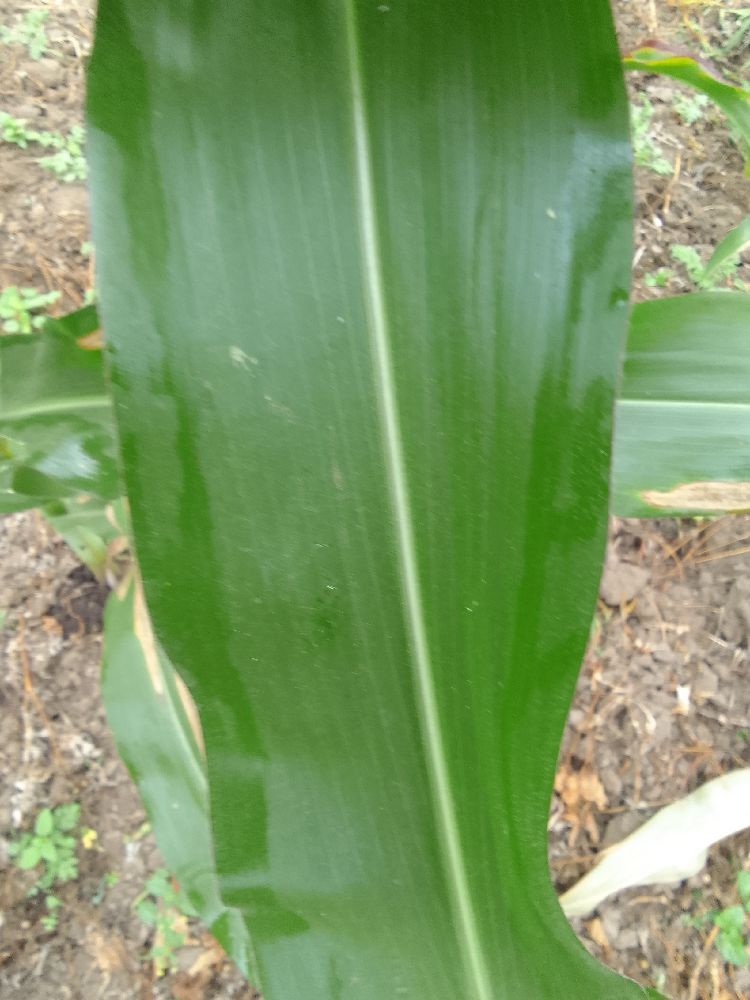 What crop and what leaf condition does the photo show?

maize, healthy
